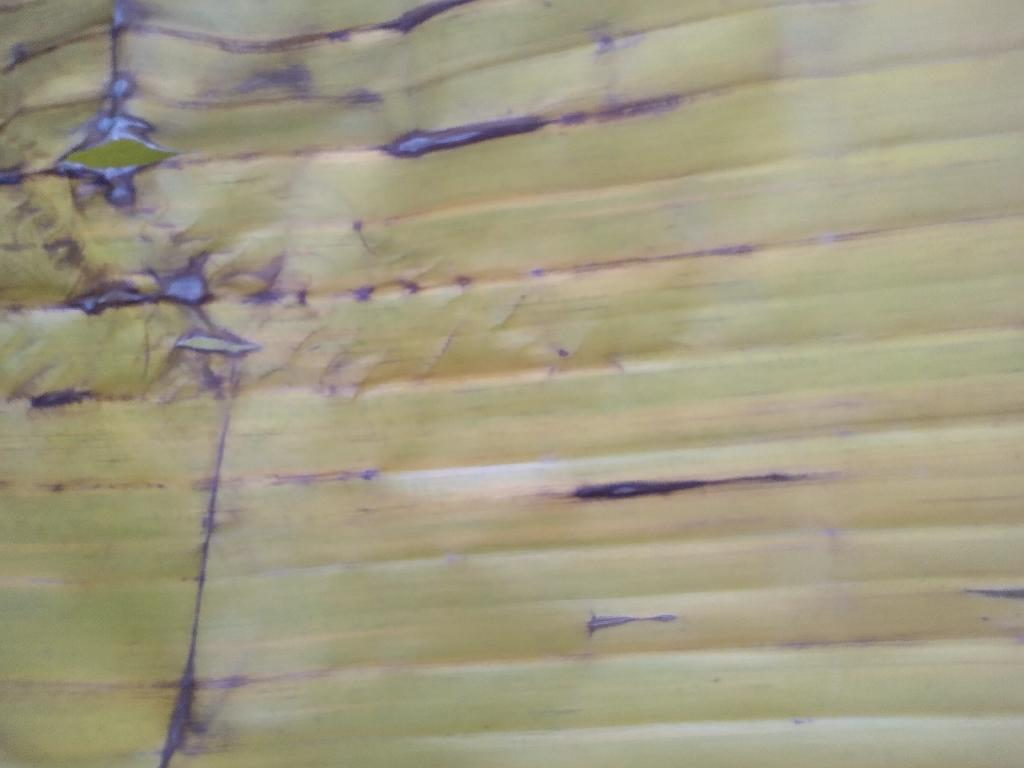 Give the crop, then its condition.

banana, fusarium wilt race 1
